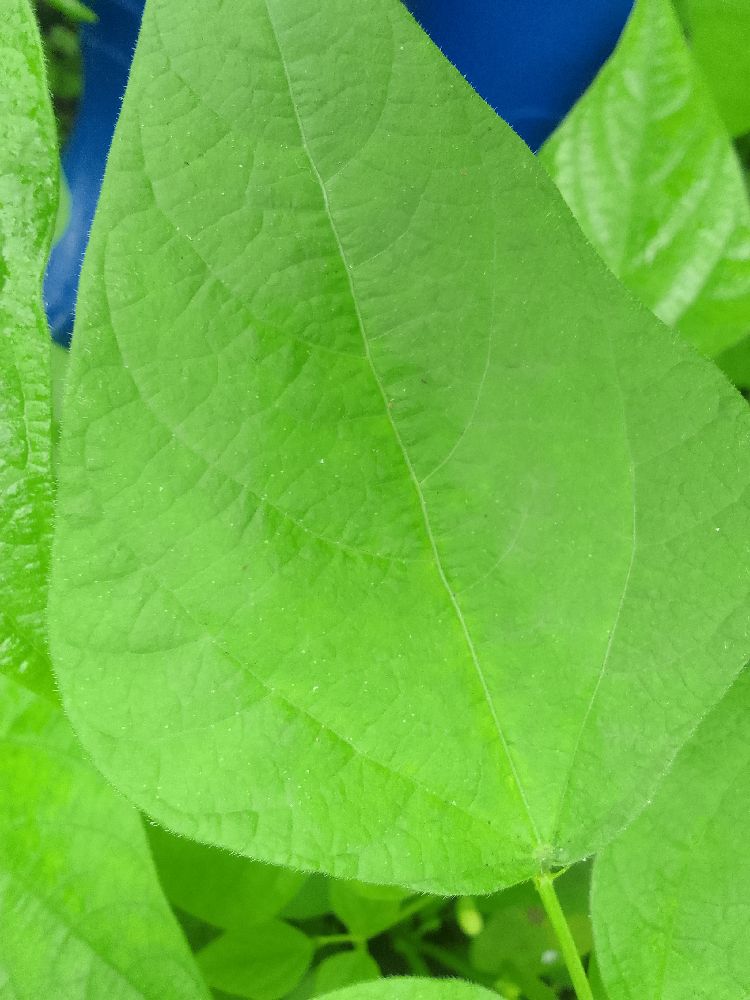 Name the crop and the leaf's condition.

common bean, healthy
